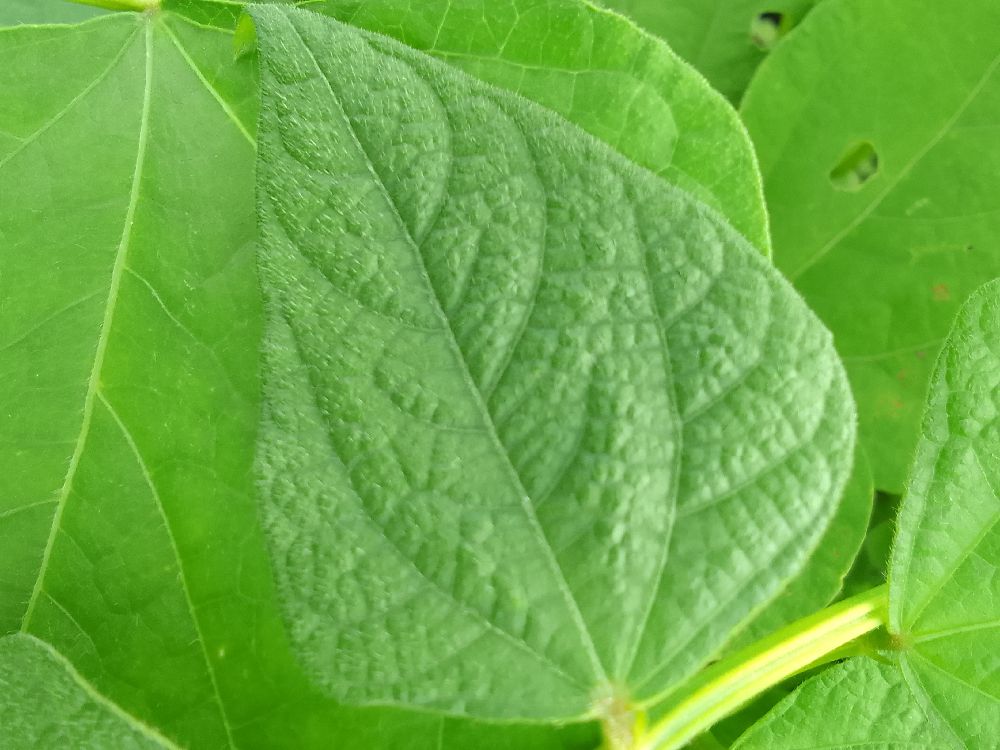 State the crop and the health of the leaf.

common bean, healthy
